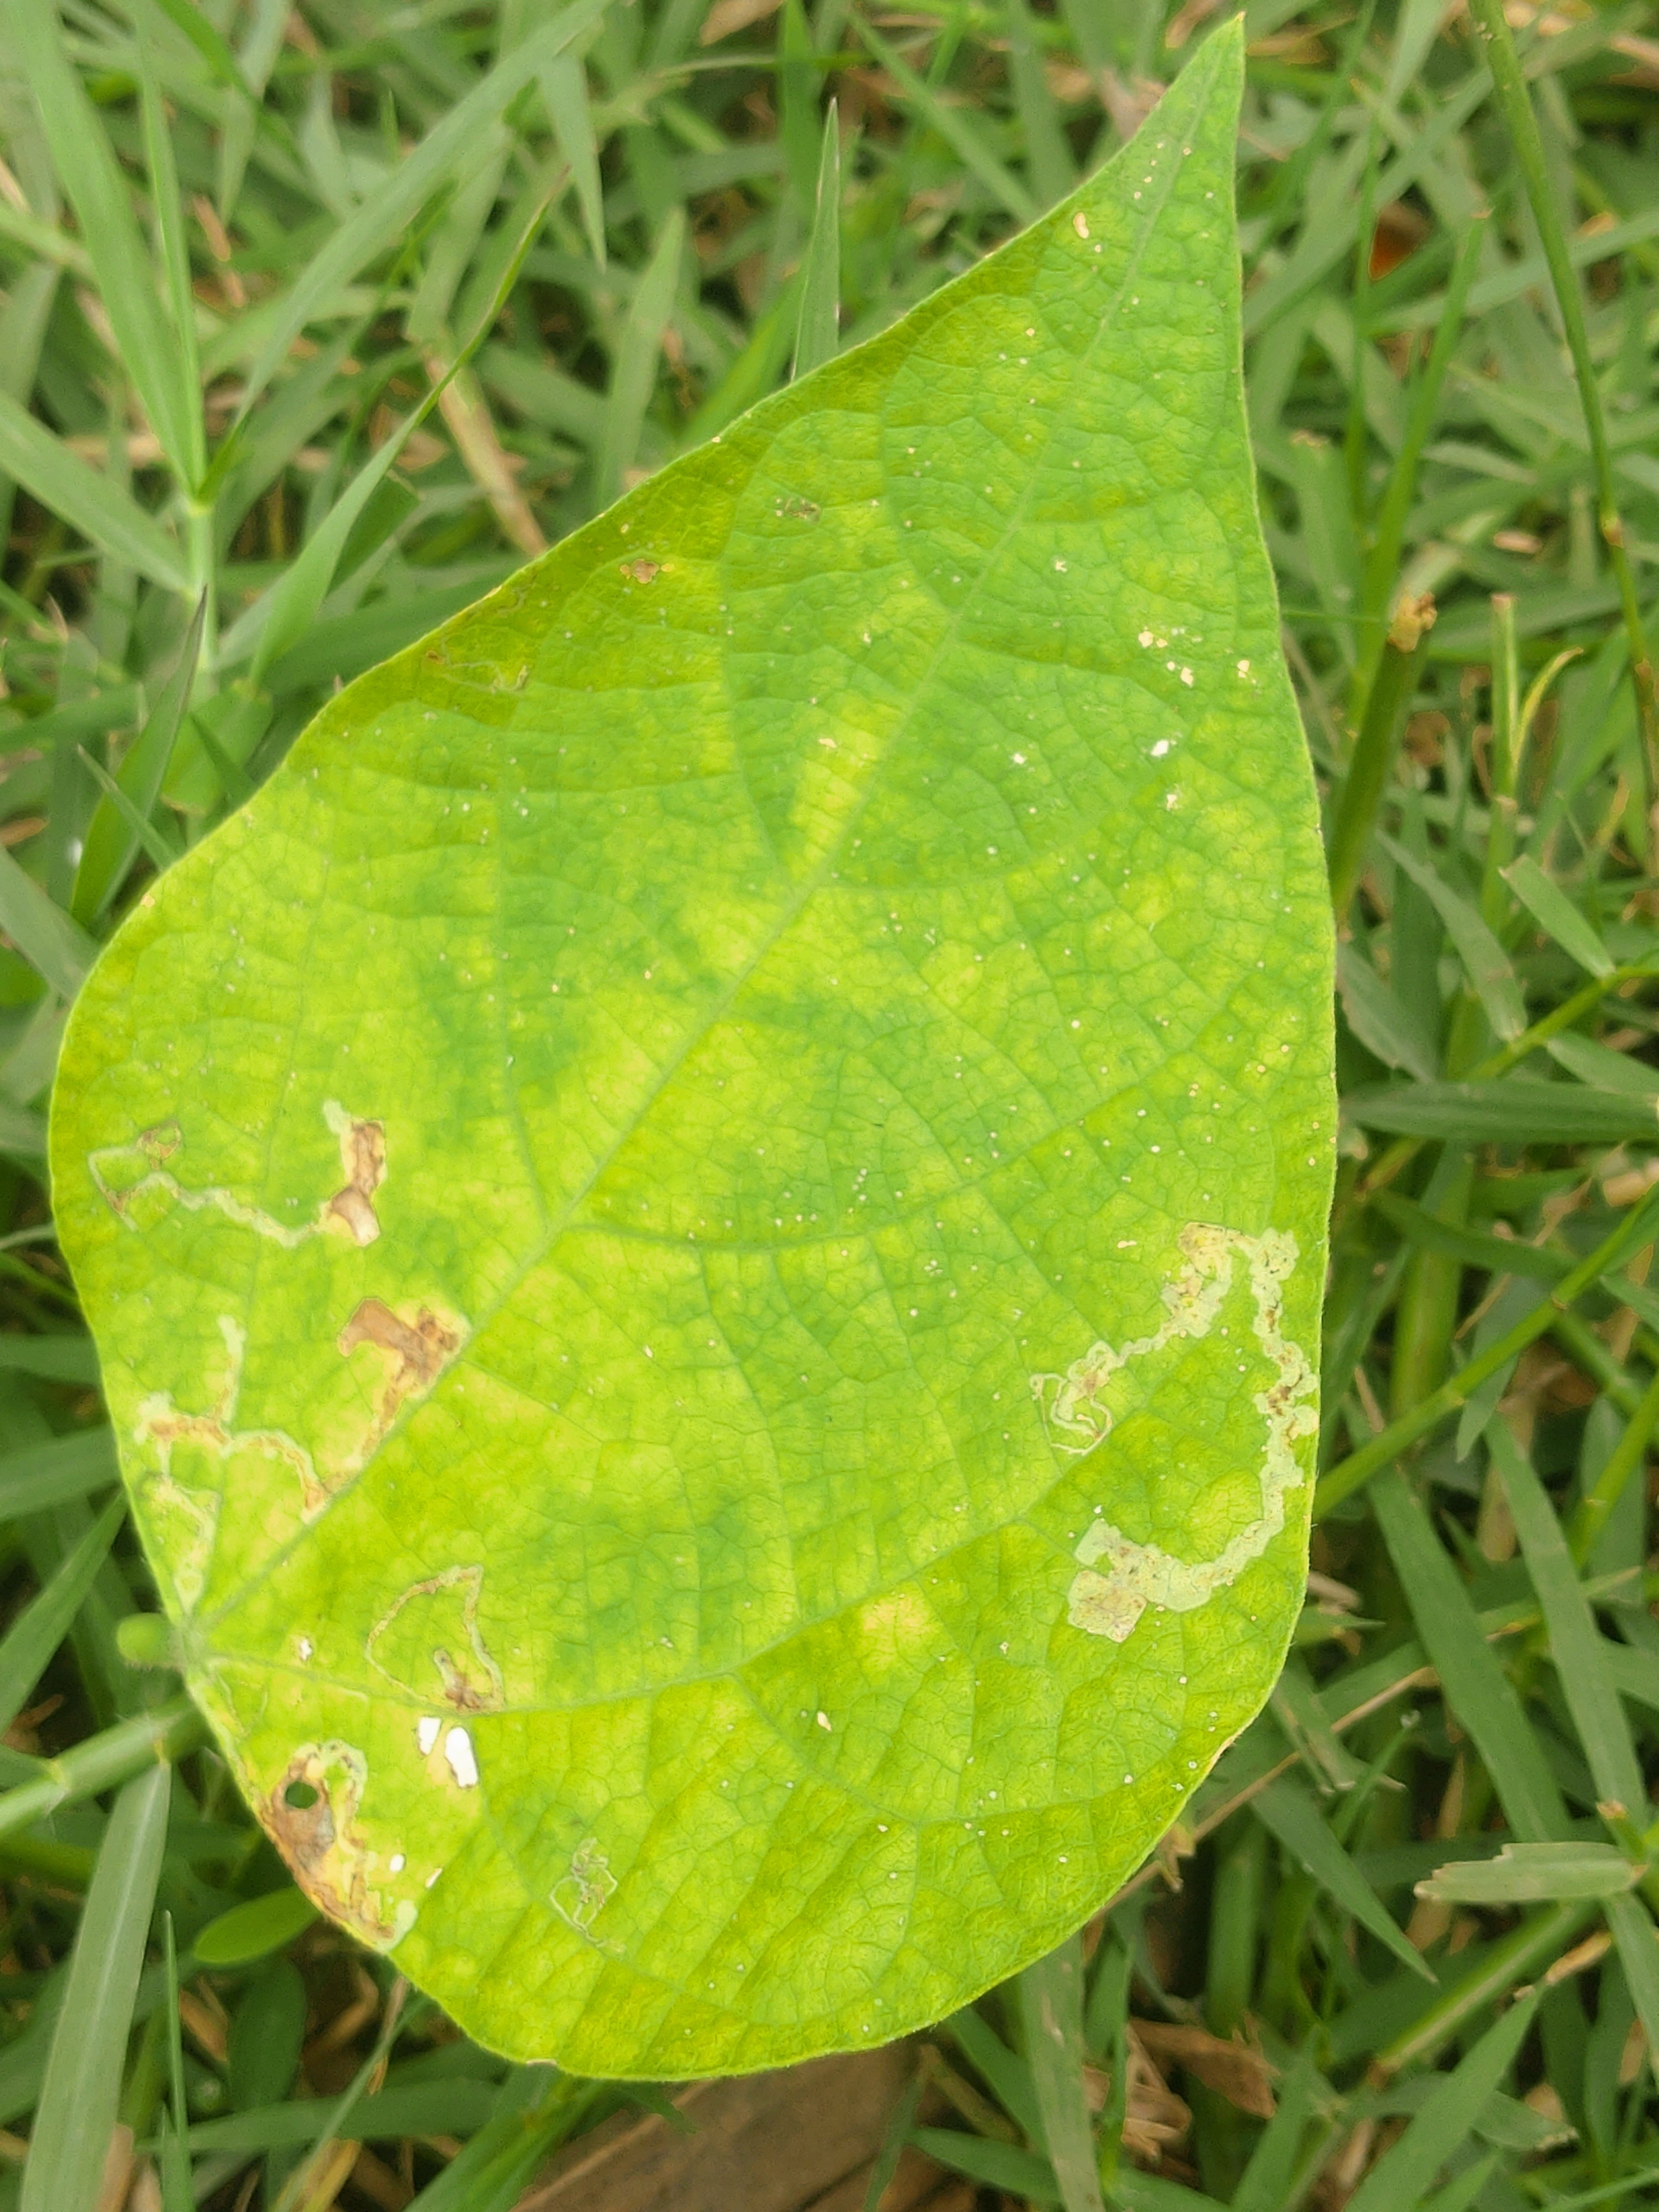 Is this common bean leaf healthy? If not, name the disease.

rust
